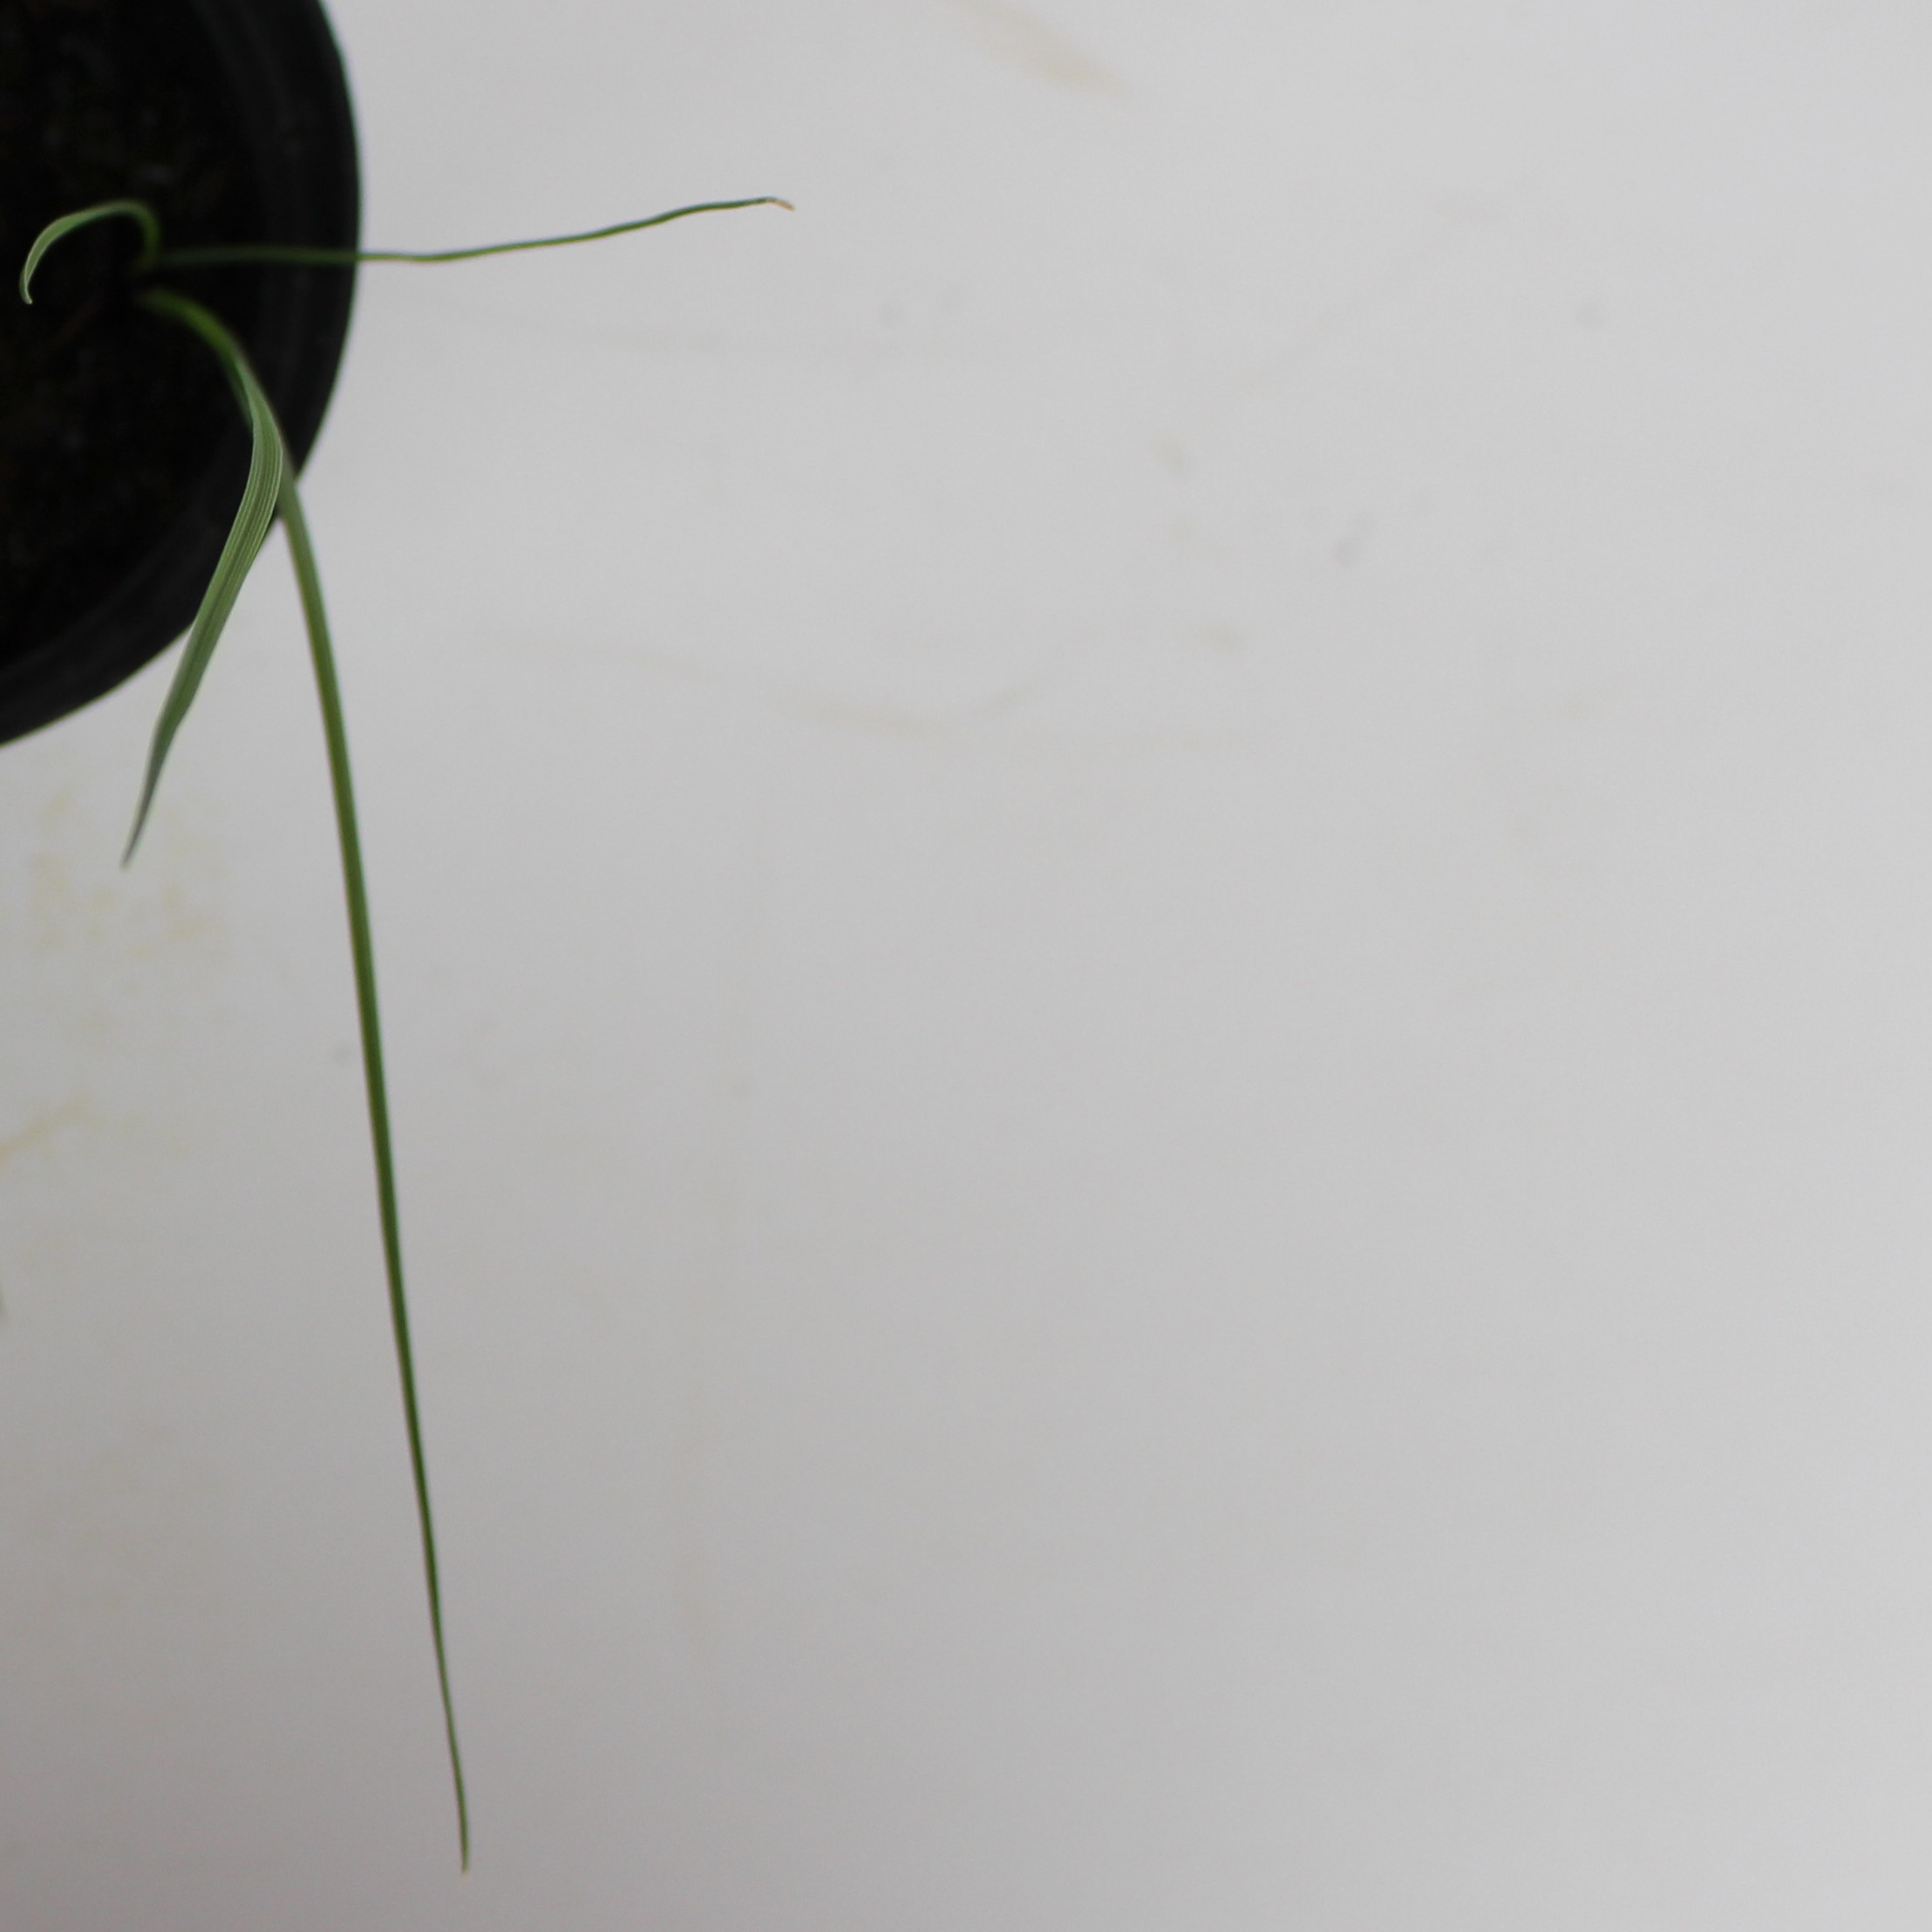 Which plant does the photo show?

Lolium multiflorum
